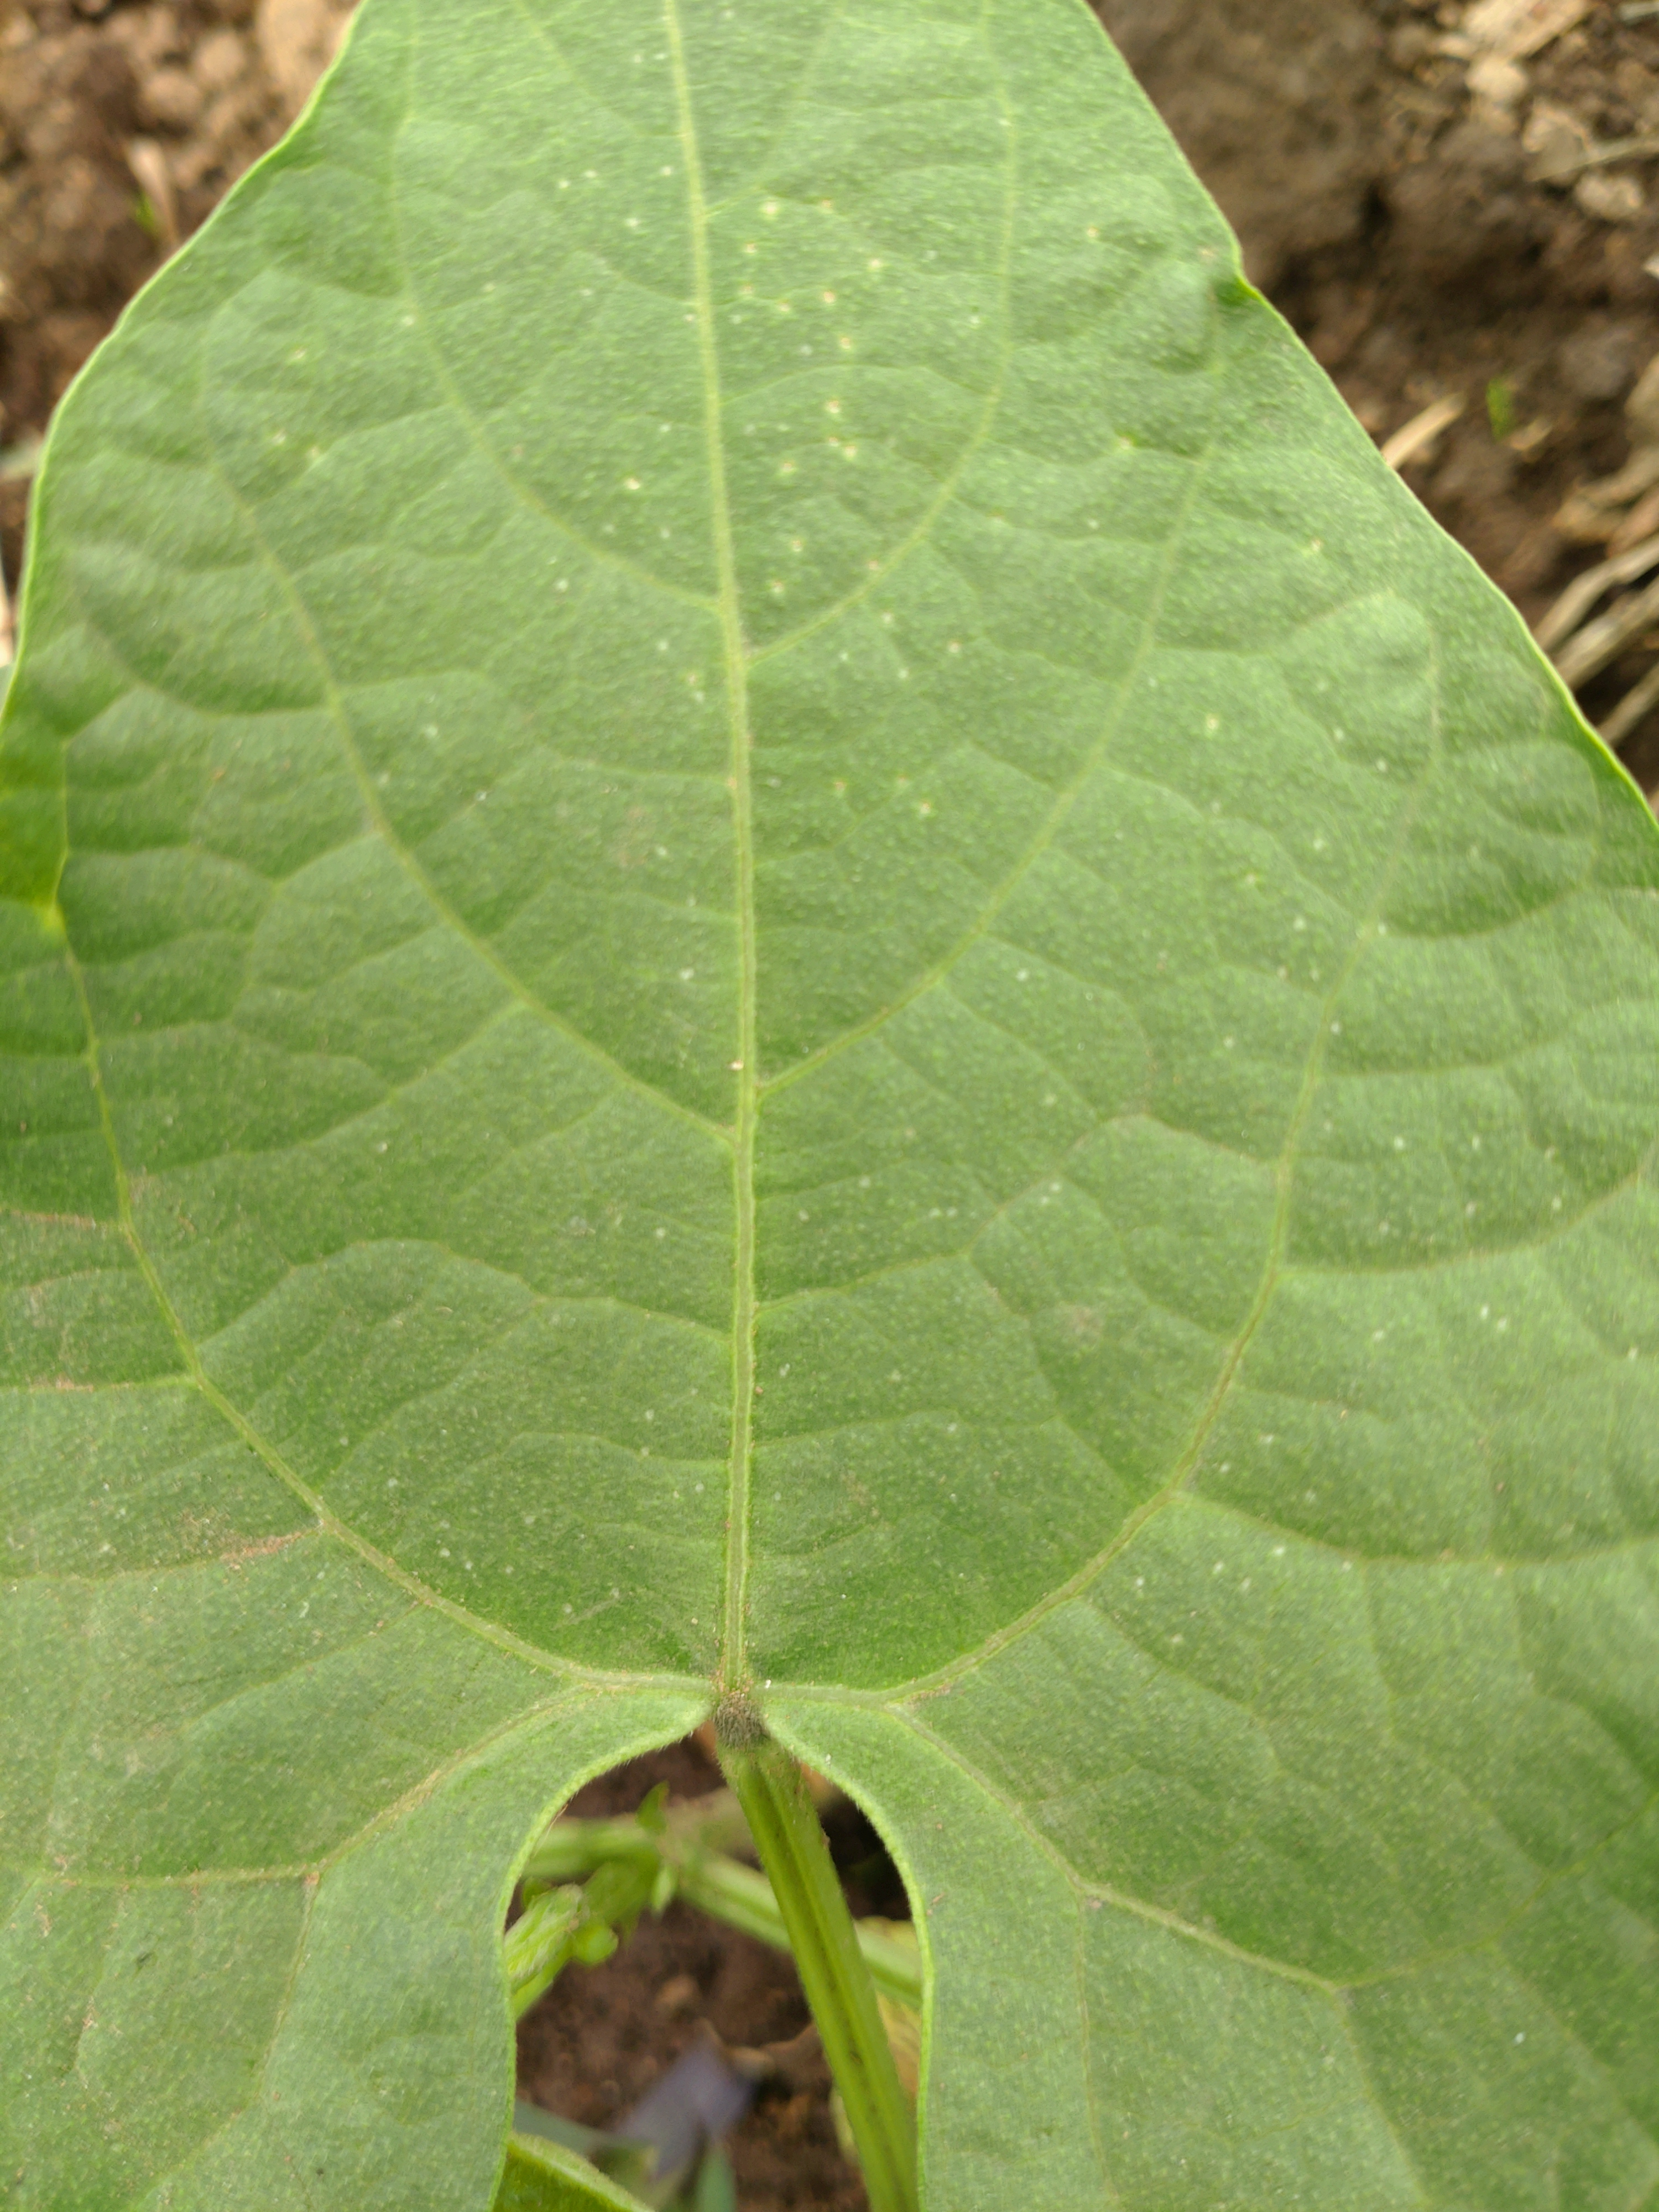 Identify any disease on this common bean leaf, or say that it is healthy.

healthy
